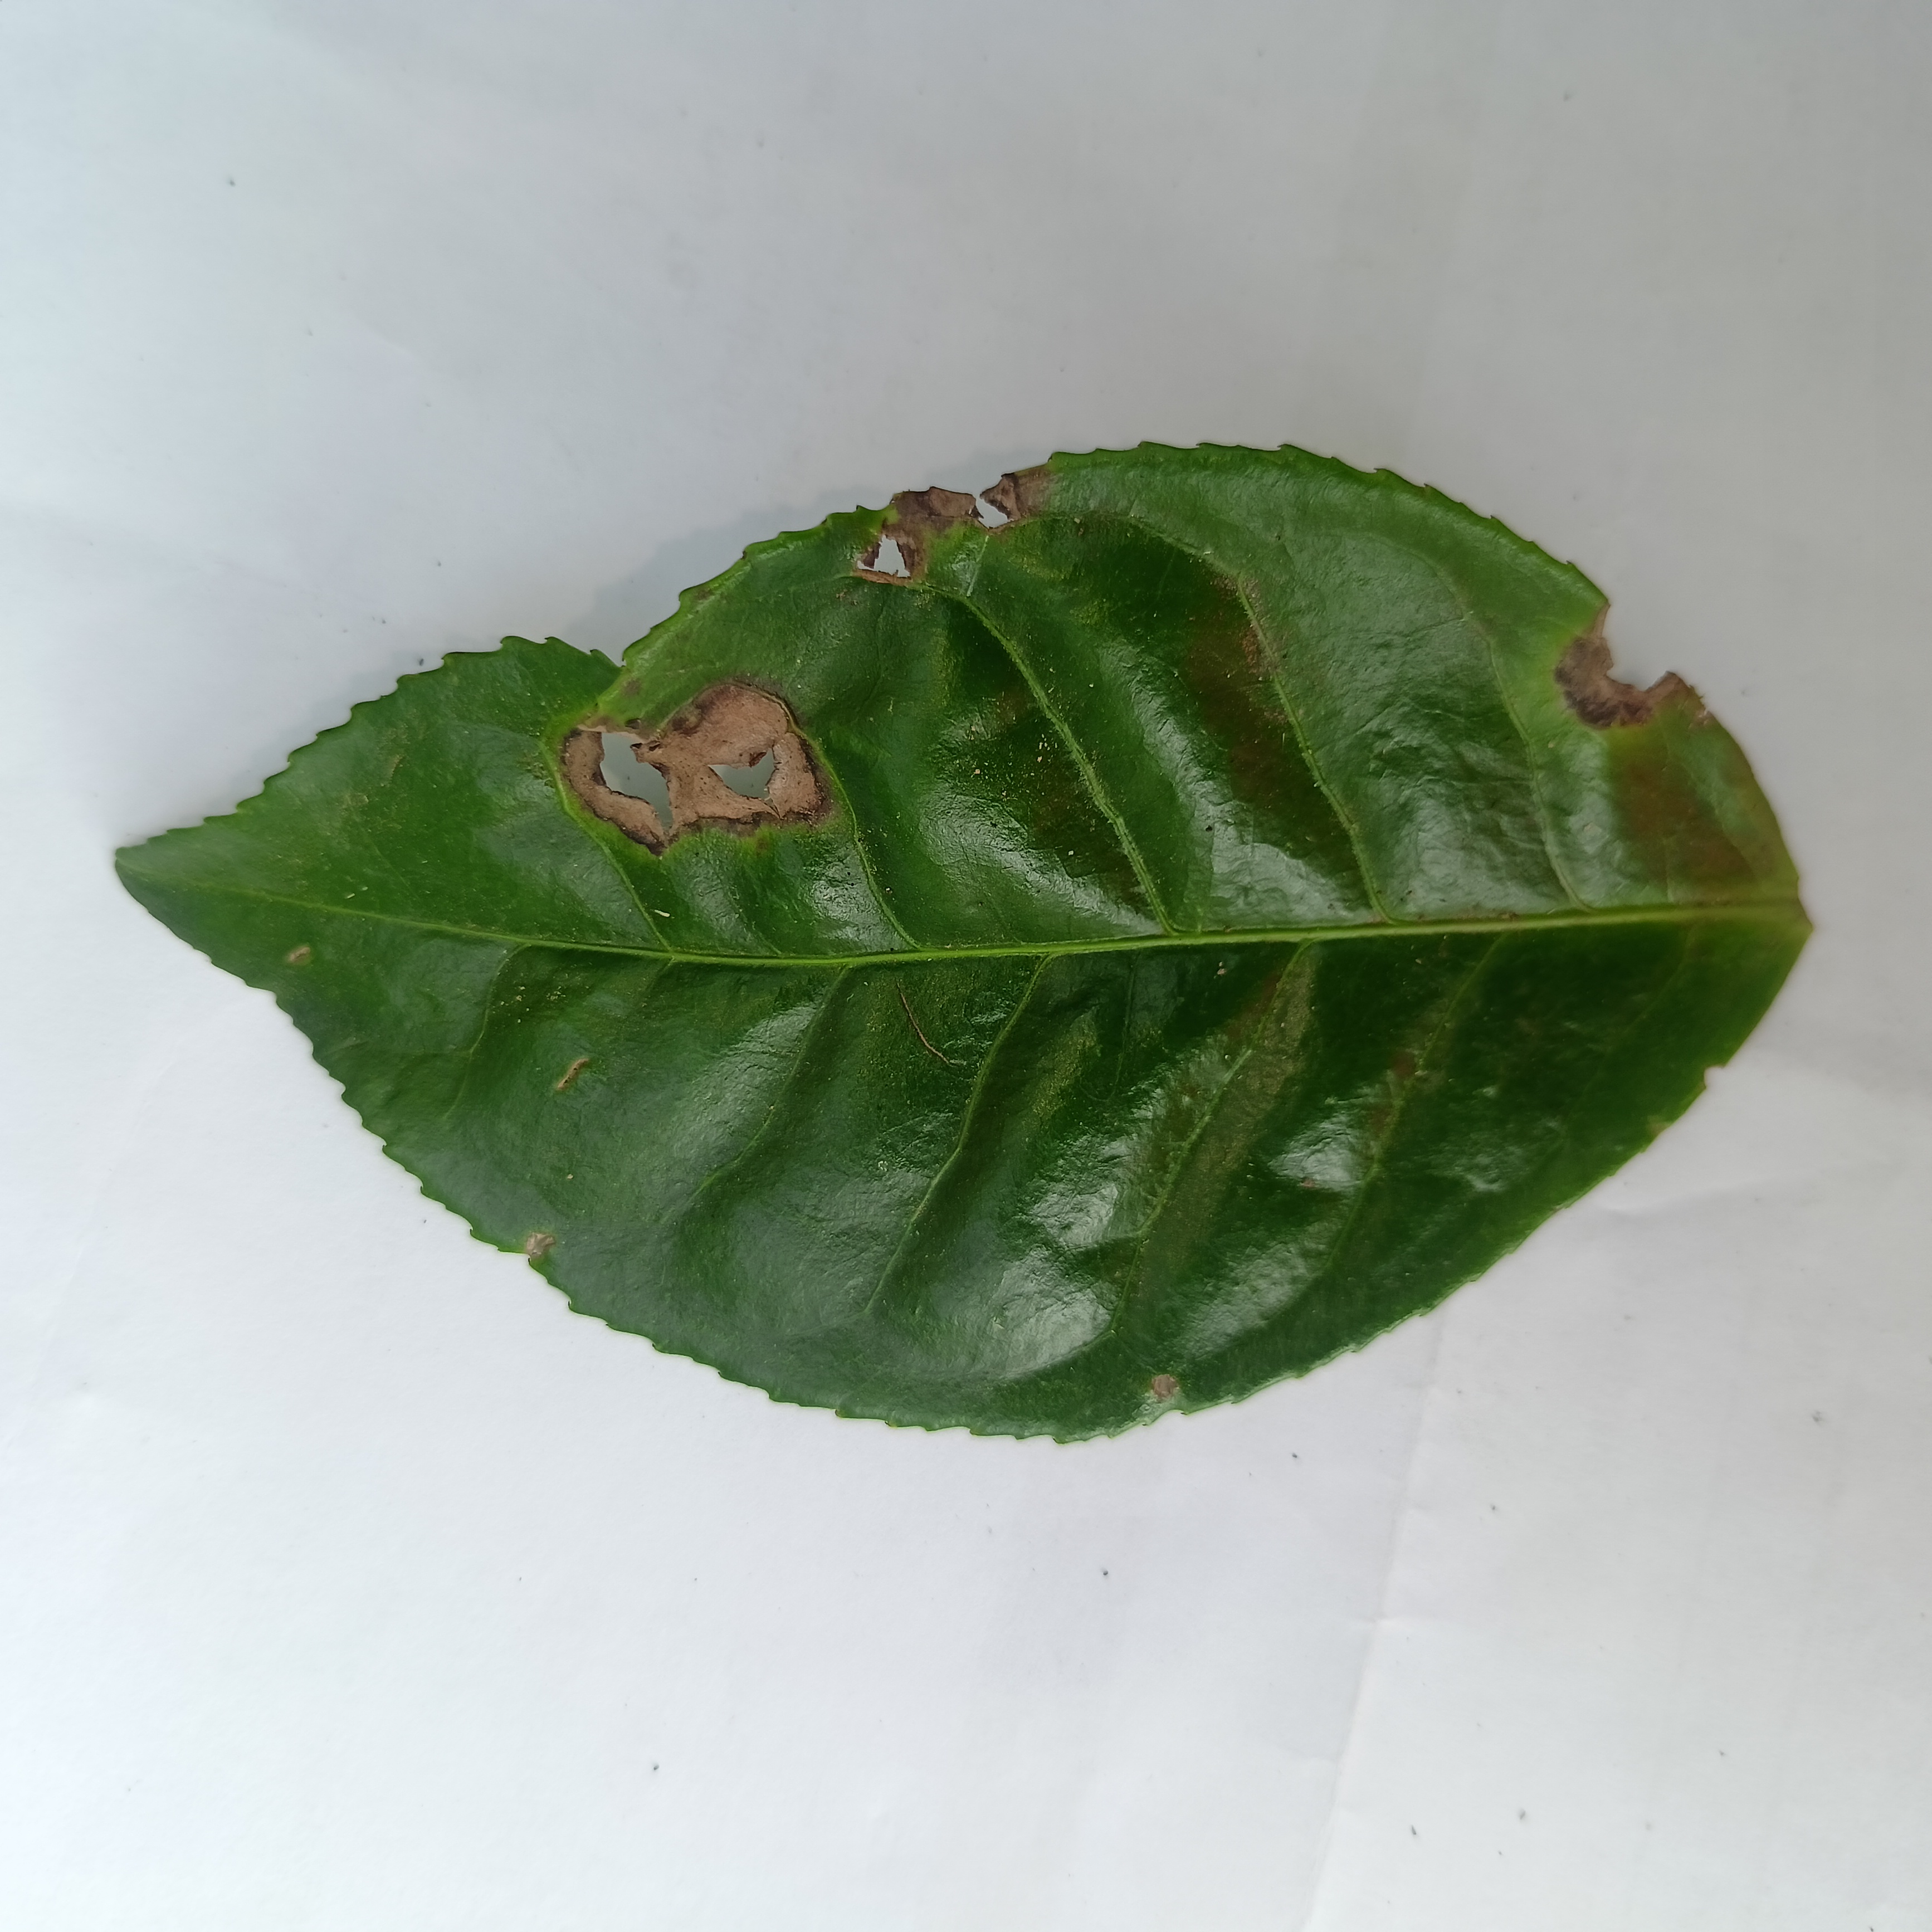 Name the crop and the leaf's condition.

tea, brown blight
